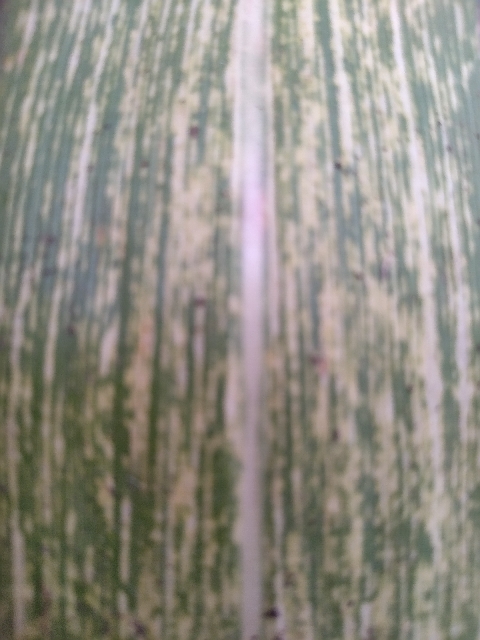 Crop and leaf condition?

maize, maize streak virus
